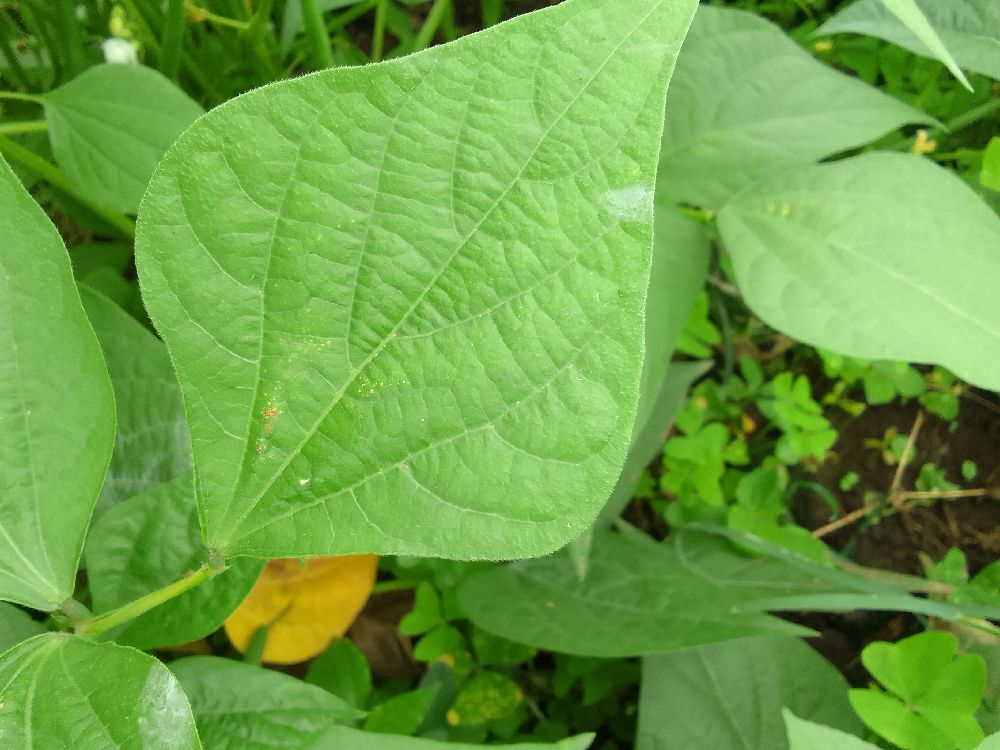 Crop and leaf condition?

common bean, healthy
